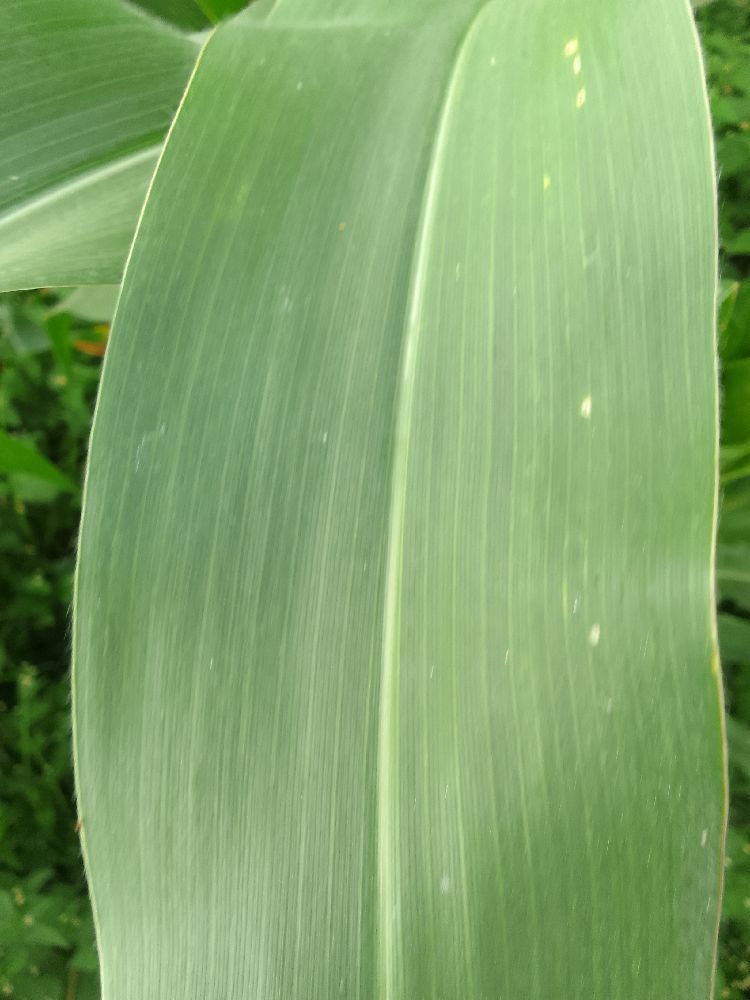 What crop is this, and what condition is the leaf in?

maize, healthy
